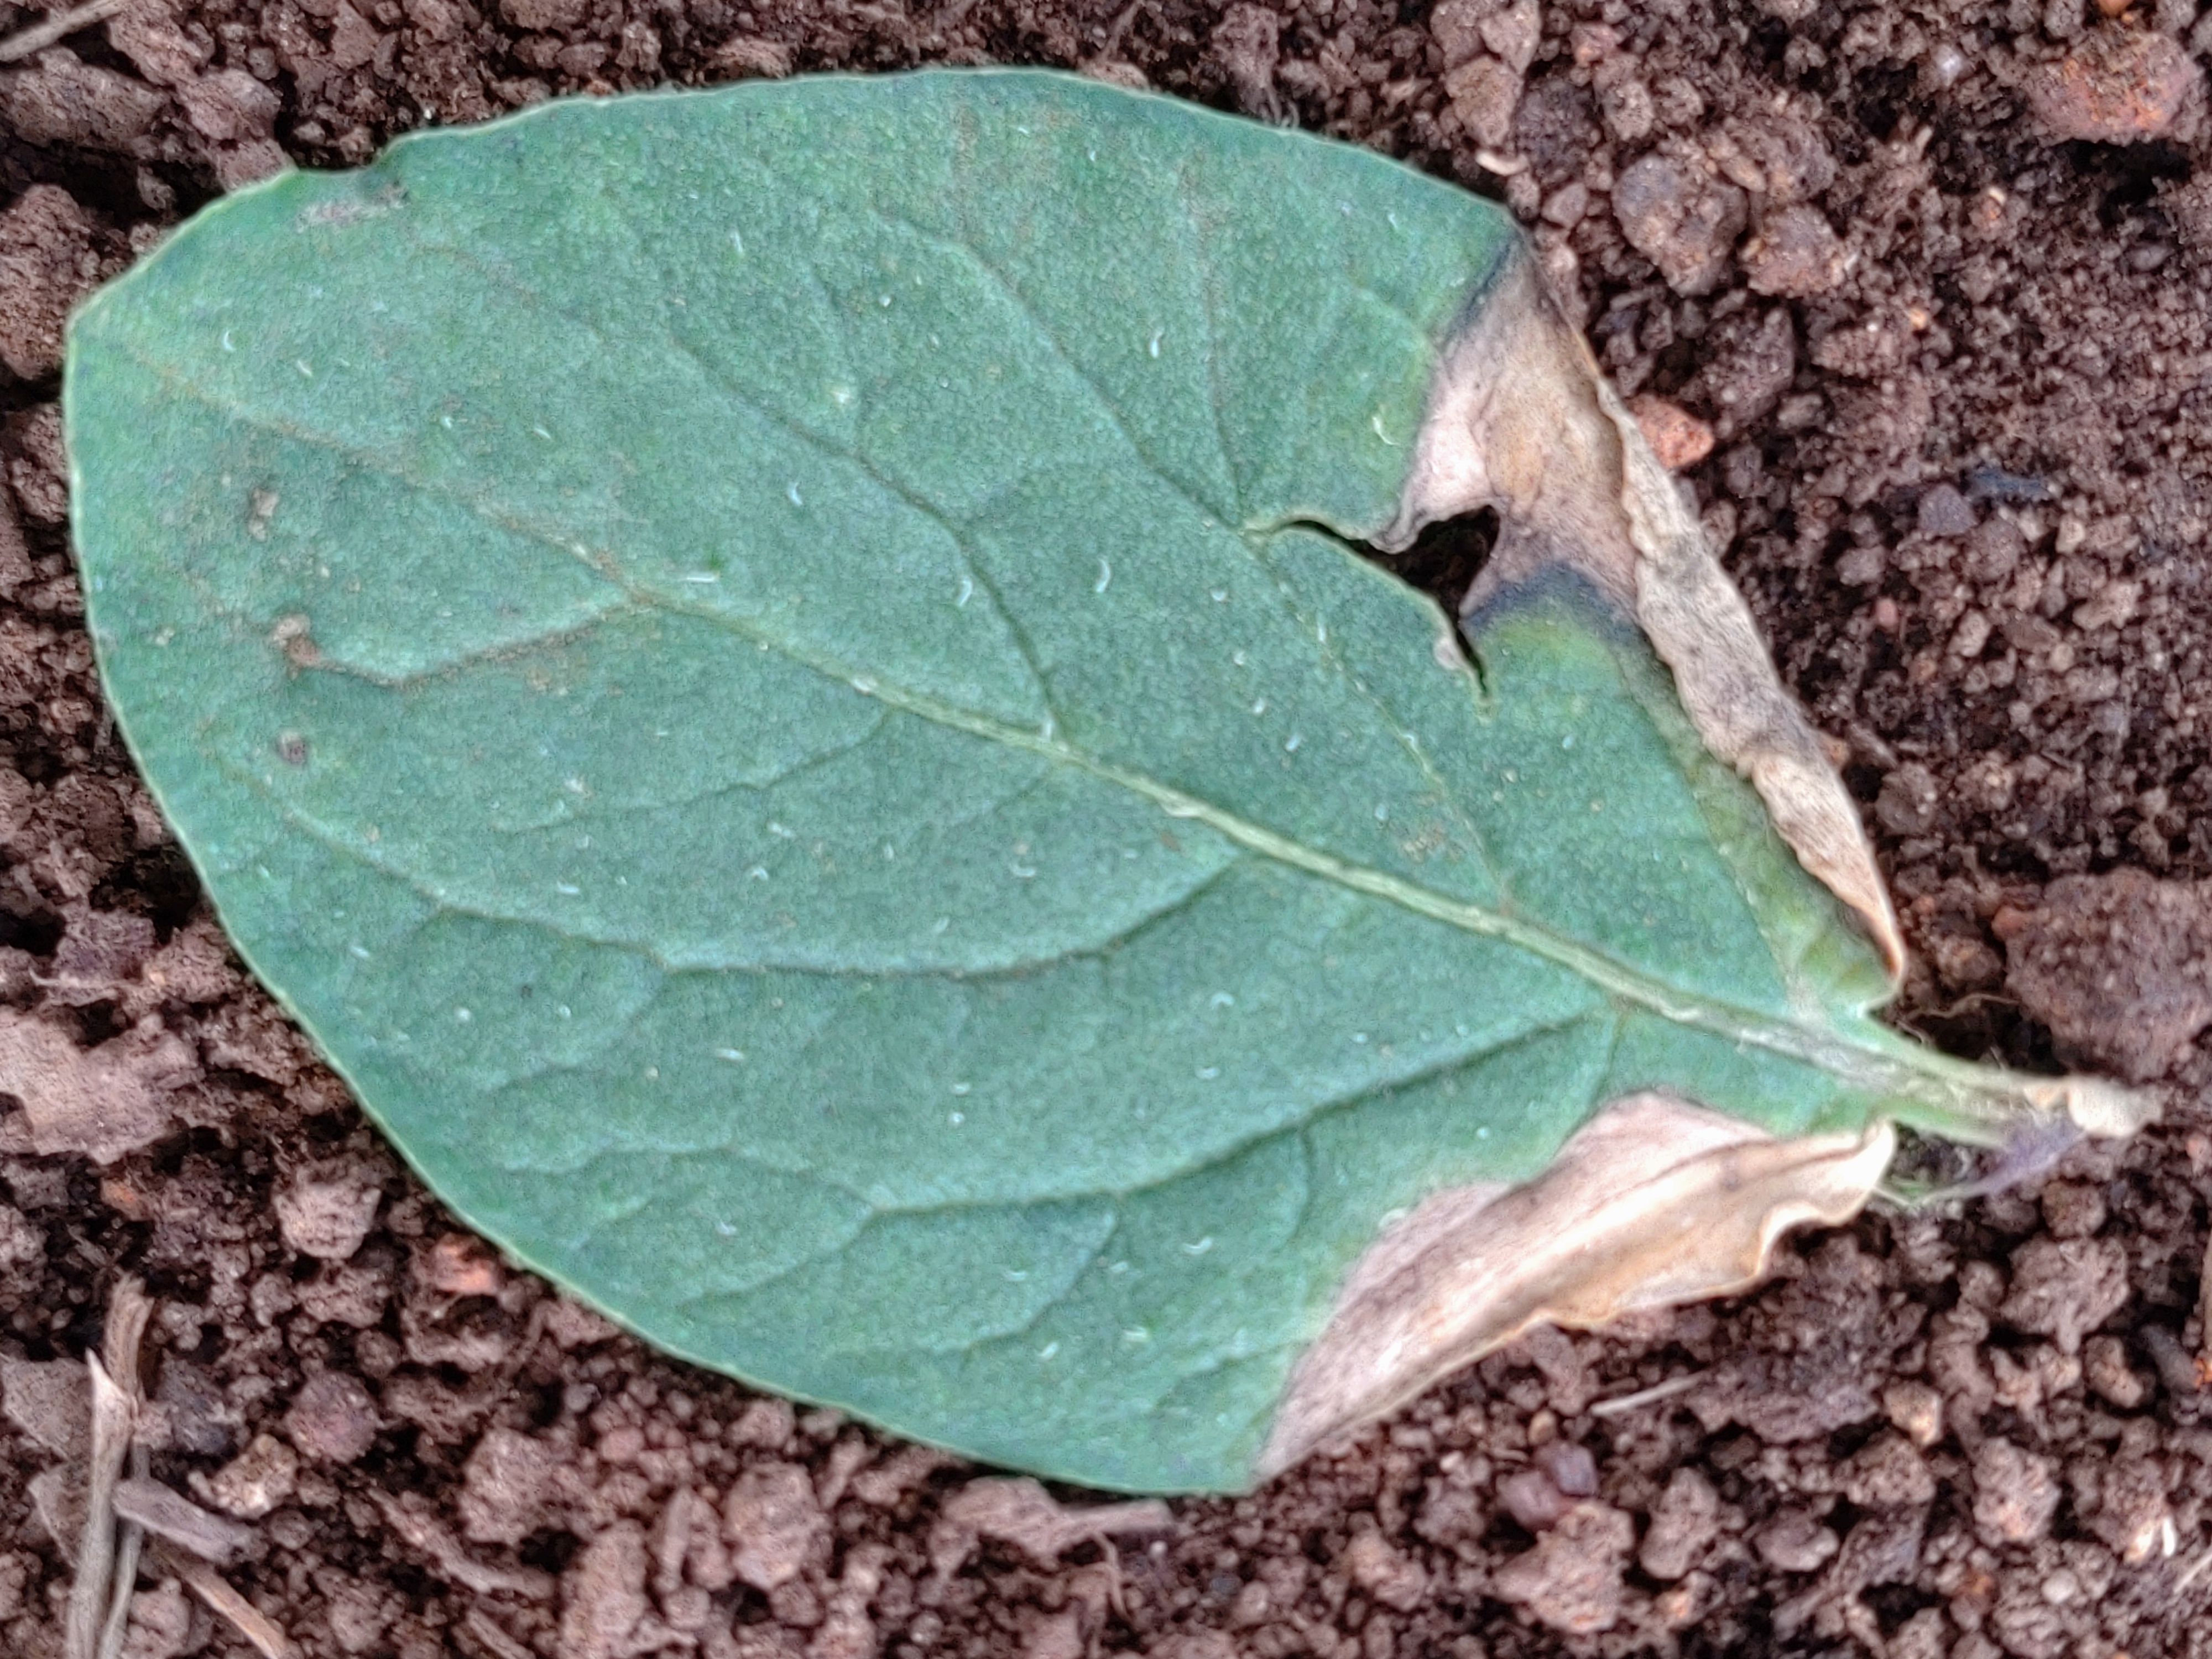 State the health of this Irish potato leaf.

early blight
